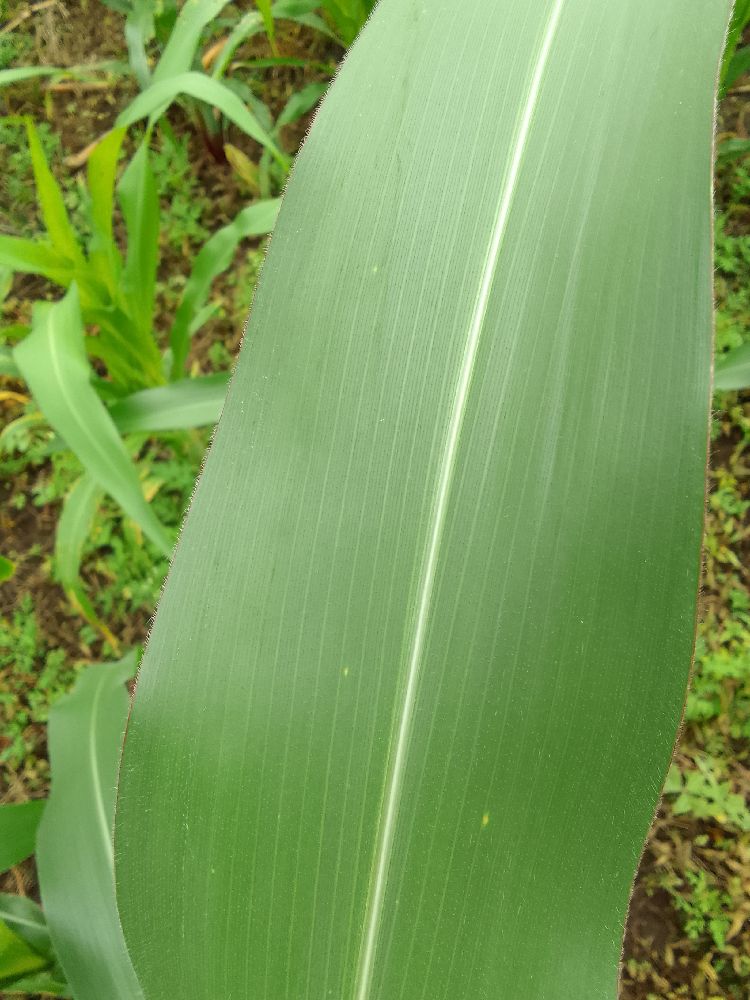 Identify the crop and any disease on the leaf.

maize, healthy
